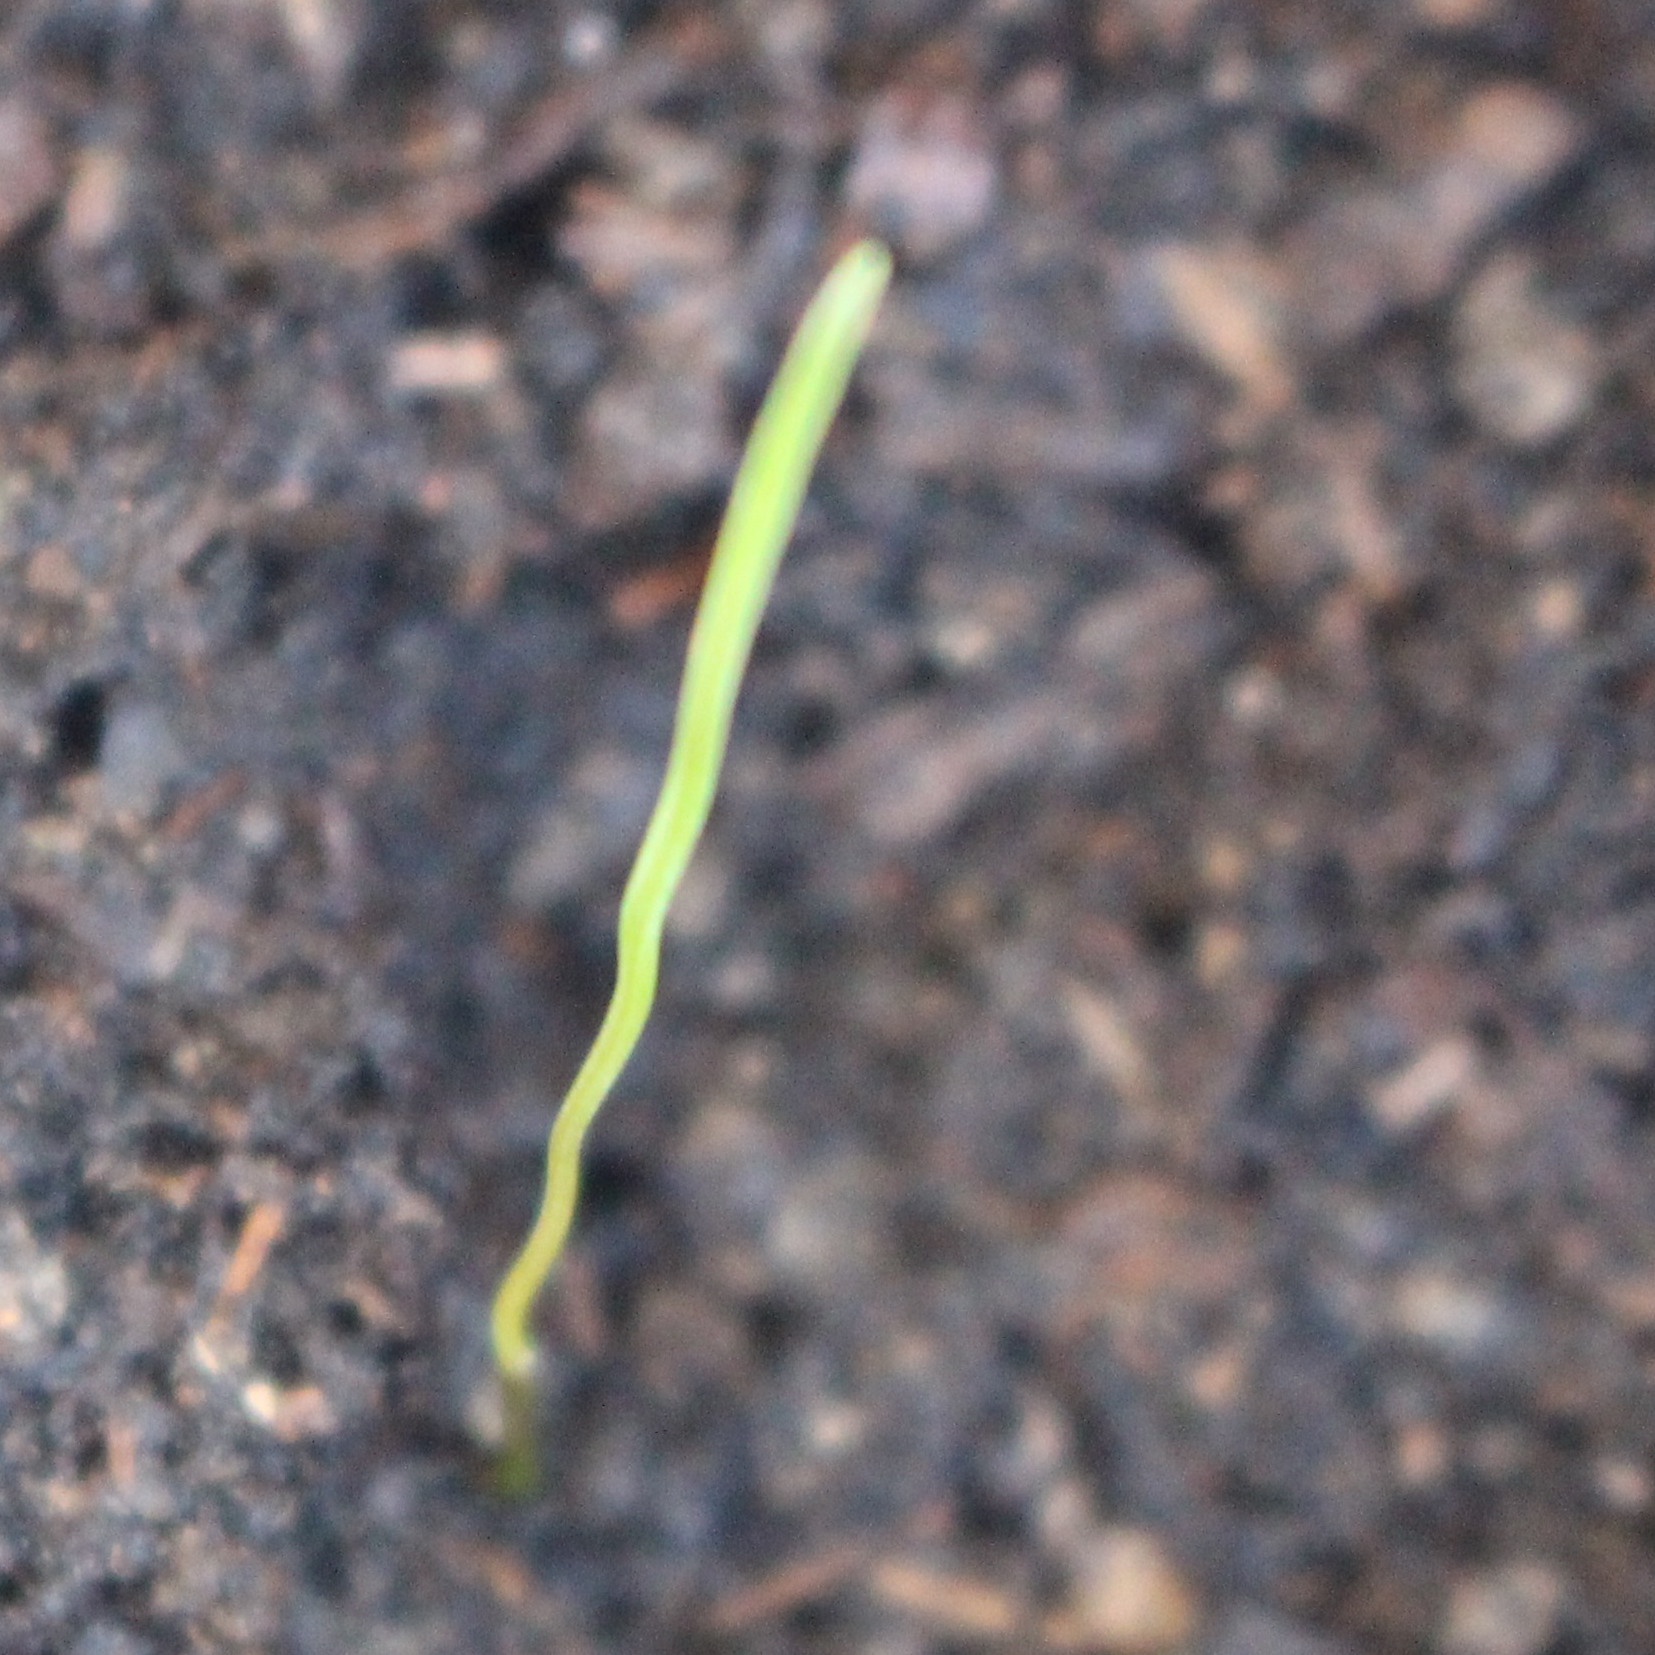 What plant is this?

Lolium multiflorum
